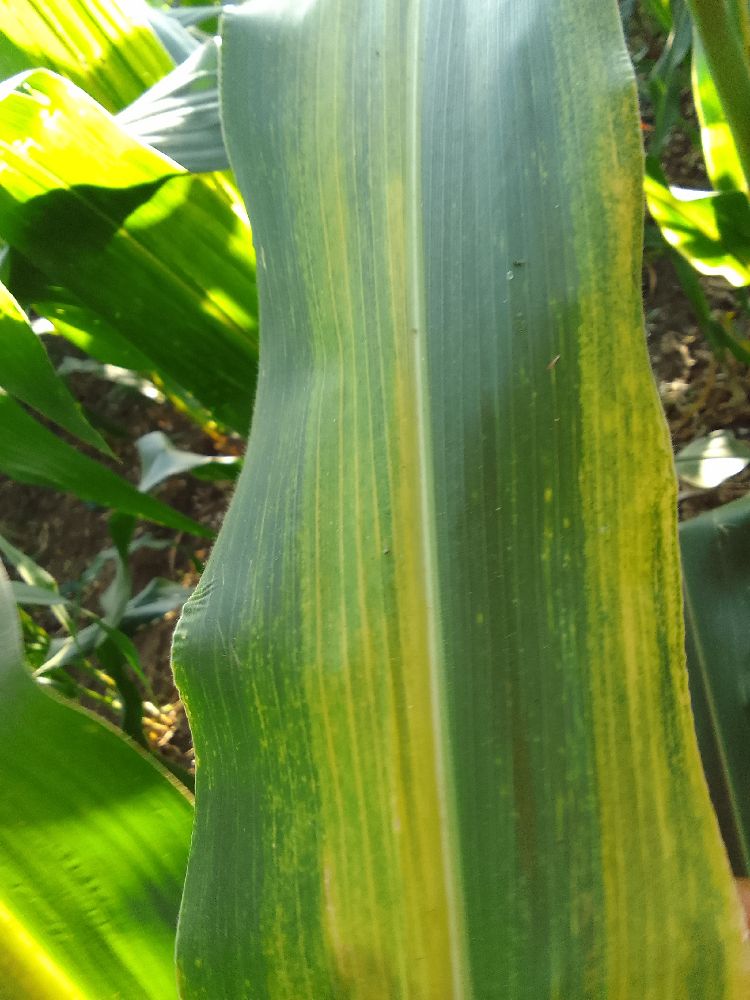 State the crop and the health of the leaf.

maize, maize lethal necrosis
